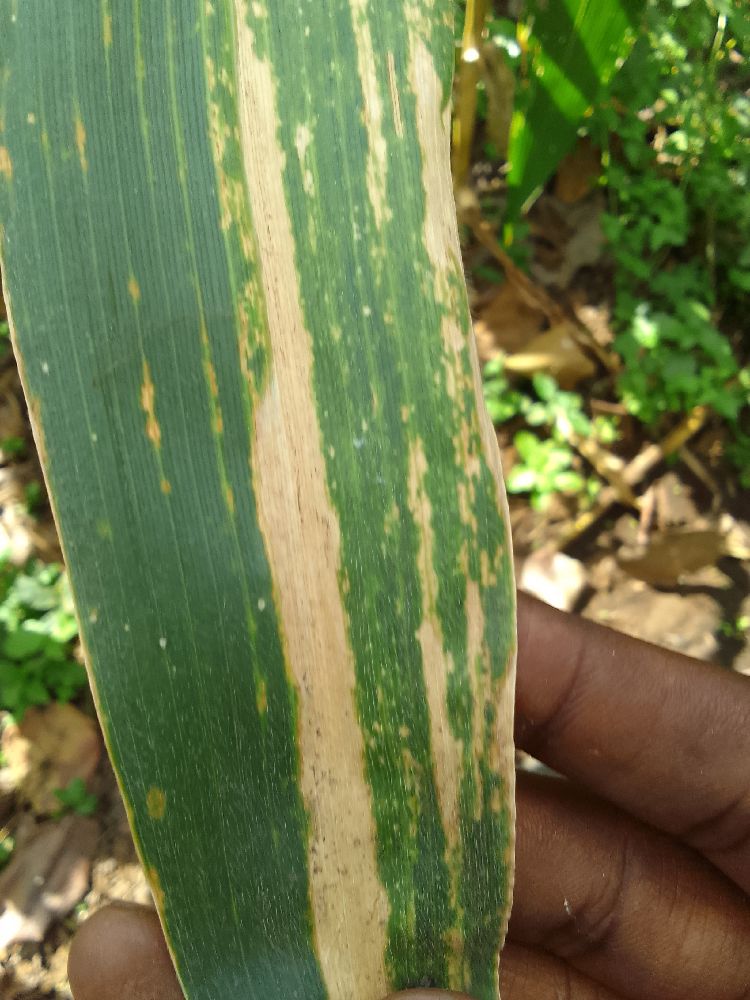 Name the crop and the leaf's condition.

maize, maize lethal necrosis
